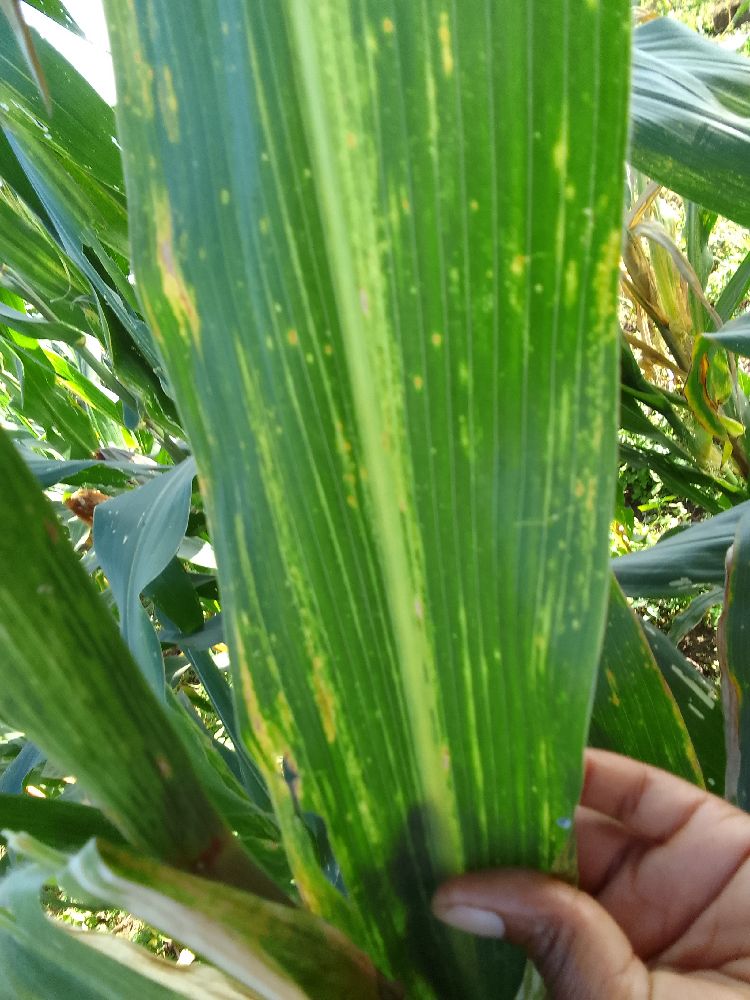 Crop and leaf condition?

maize, maize lethal necrosis
